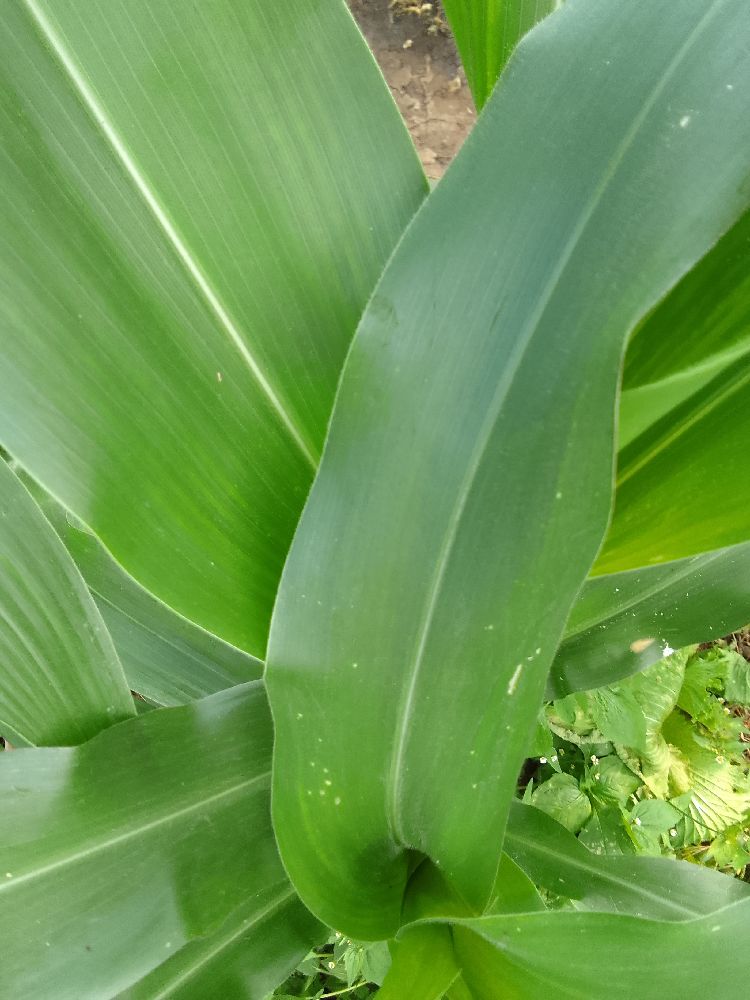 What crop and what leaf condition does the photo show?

maize, healthy
